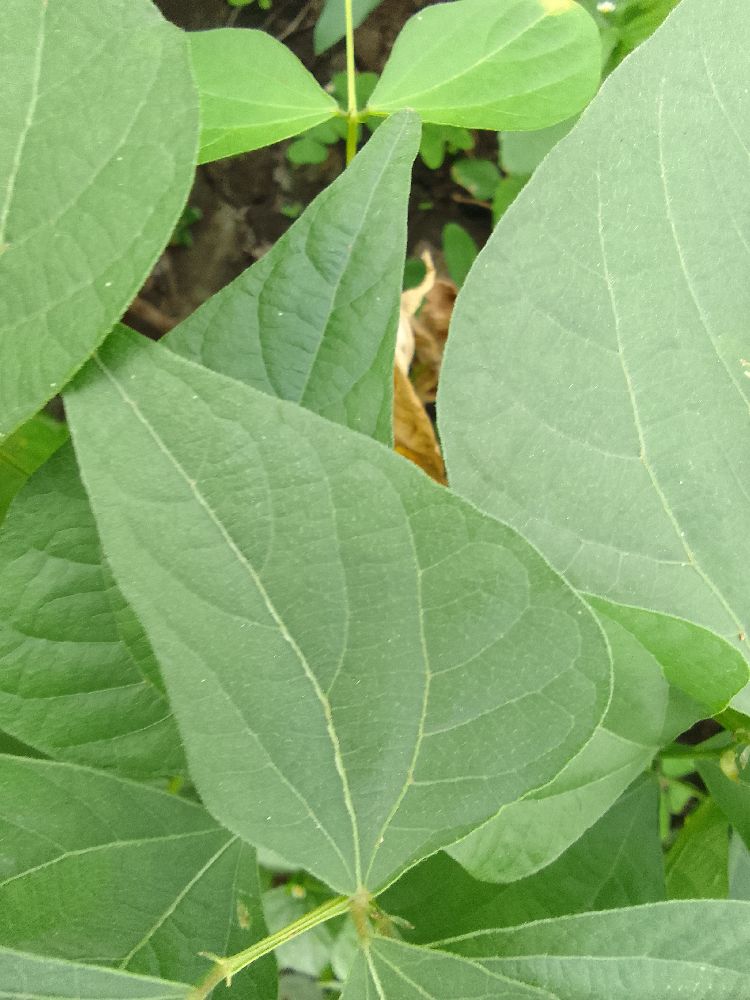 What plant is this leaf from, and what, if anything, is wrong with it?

common bean, healthy
